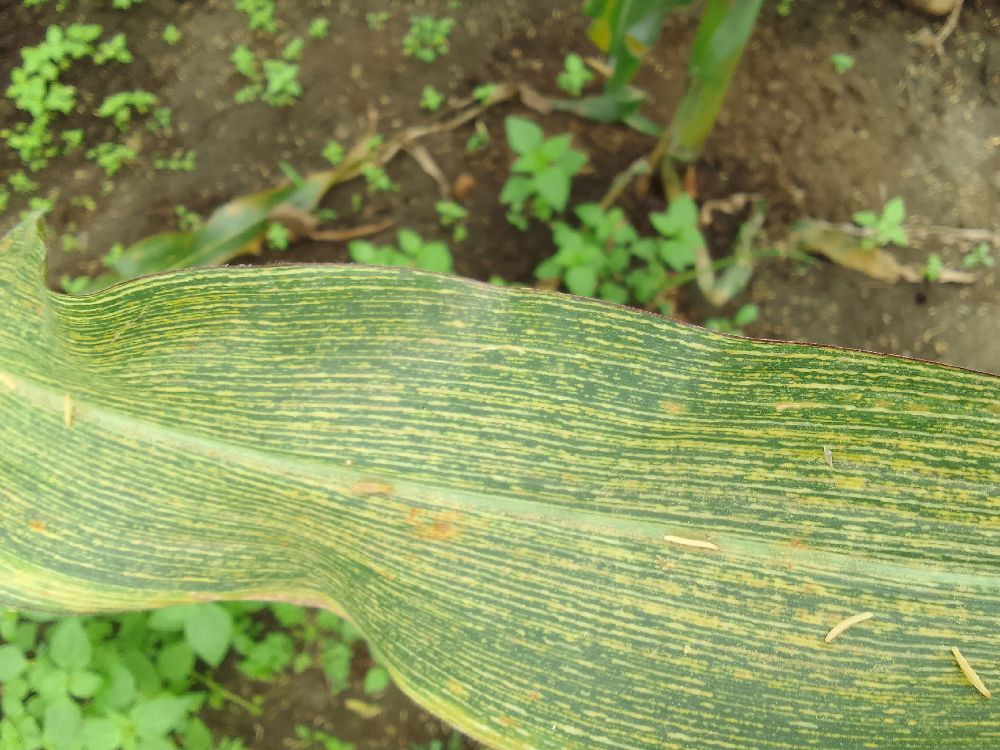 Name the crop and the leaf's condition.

maize, maize streak virus
